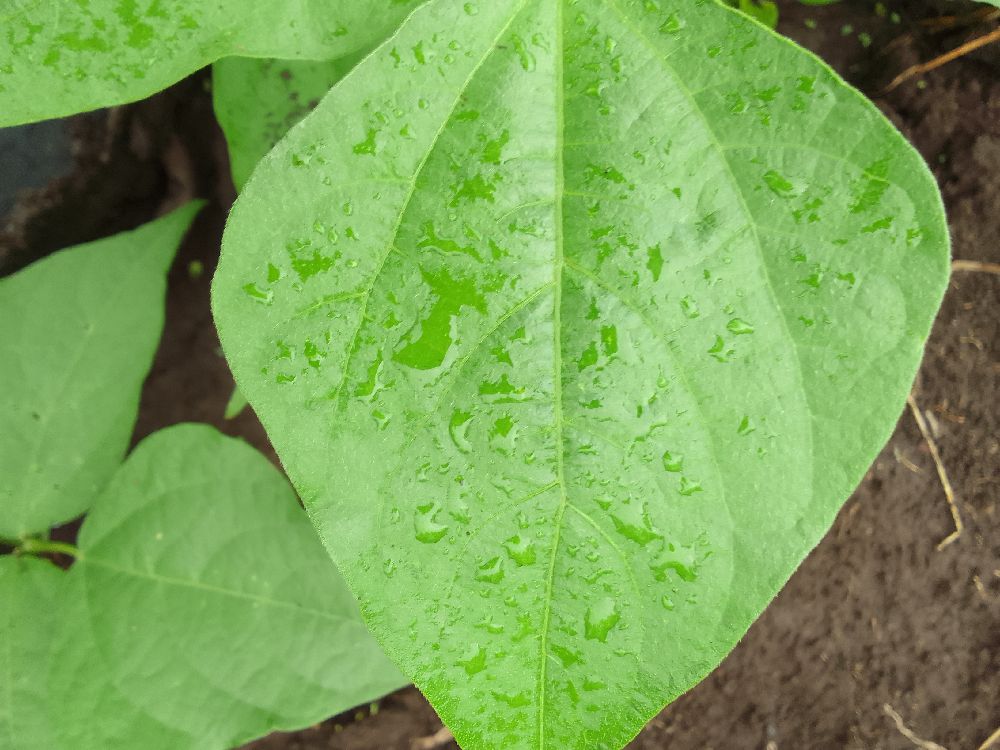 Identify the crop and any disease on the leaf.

common bean, healthy
